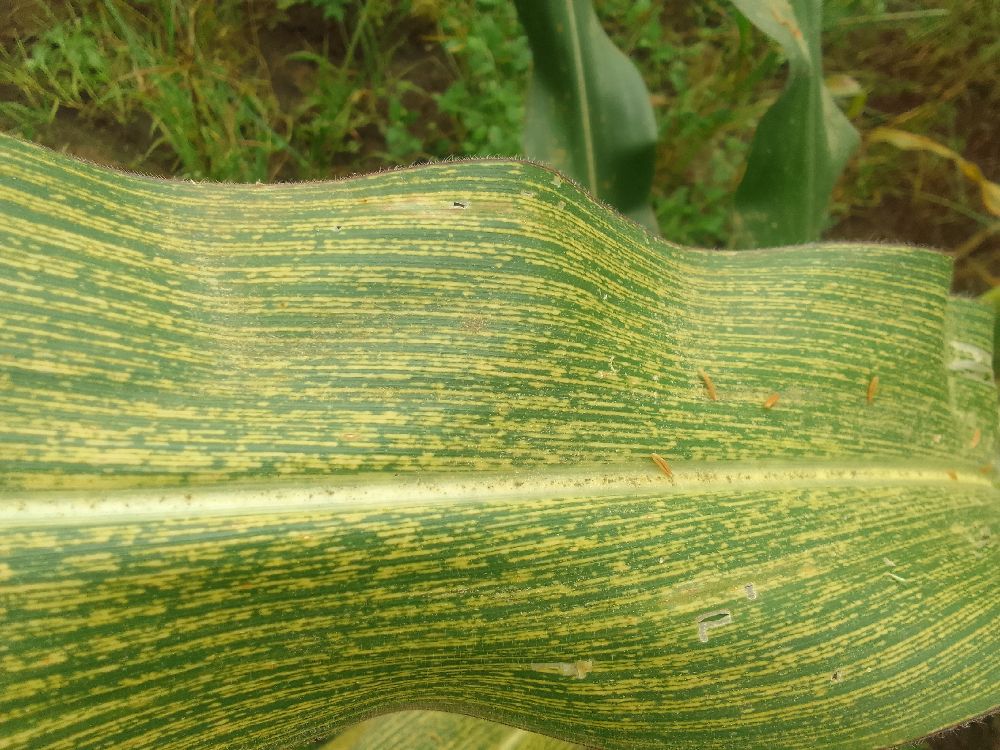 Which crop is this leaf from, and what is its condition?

maize, maize streak virus
